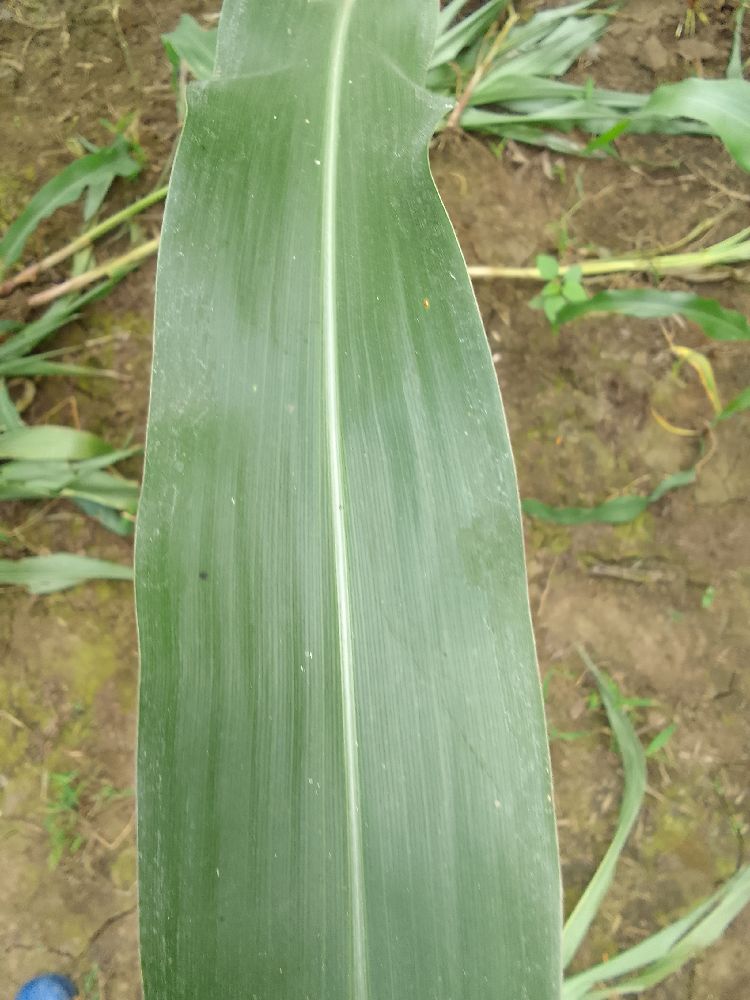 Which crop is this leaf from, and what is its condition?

maize, healthy
